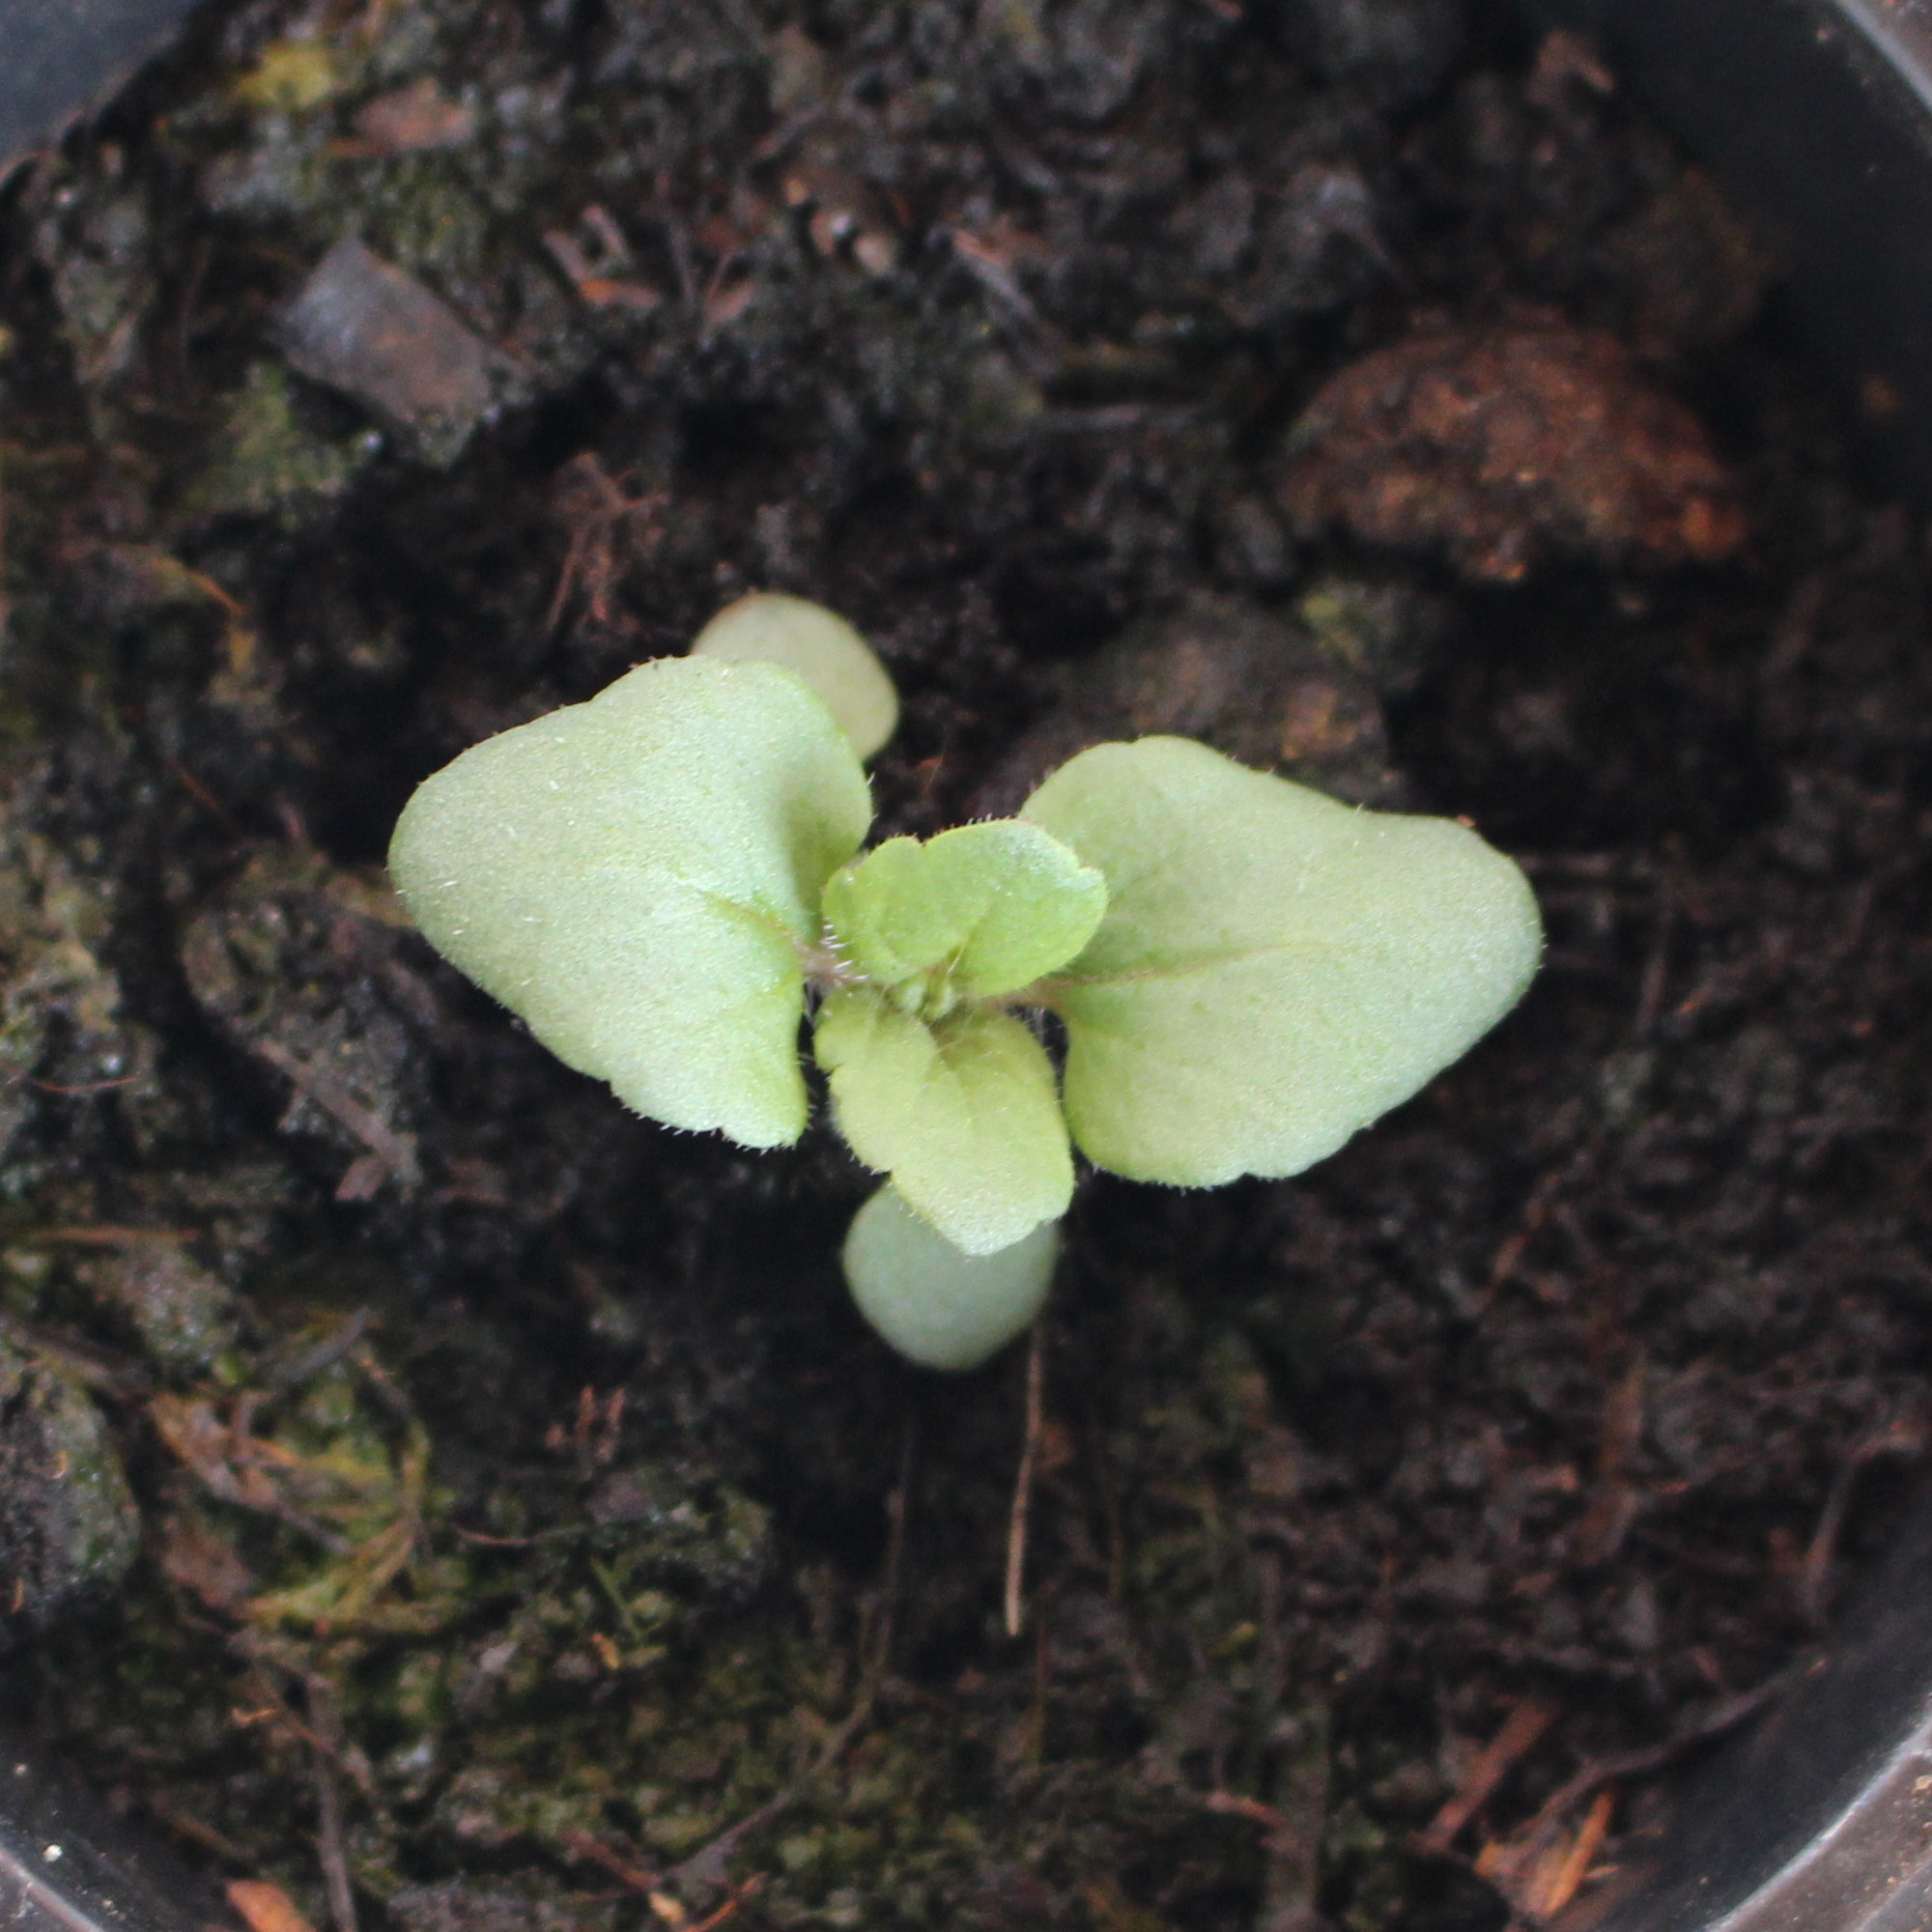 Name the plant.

Veronica persica
